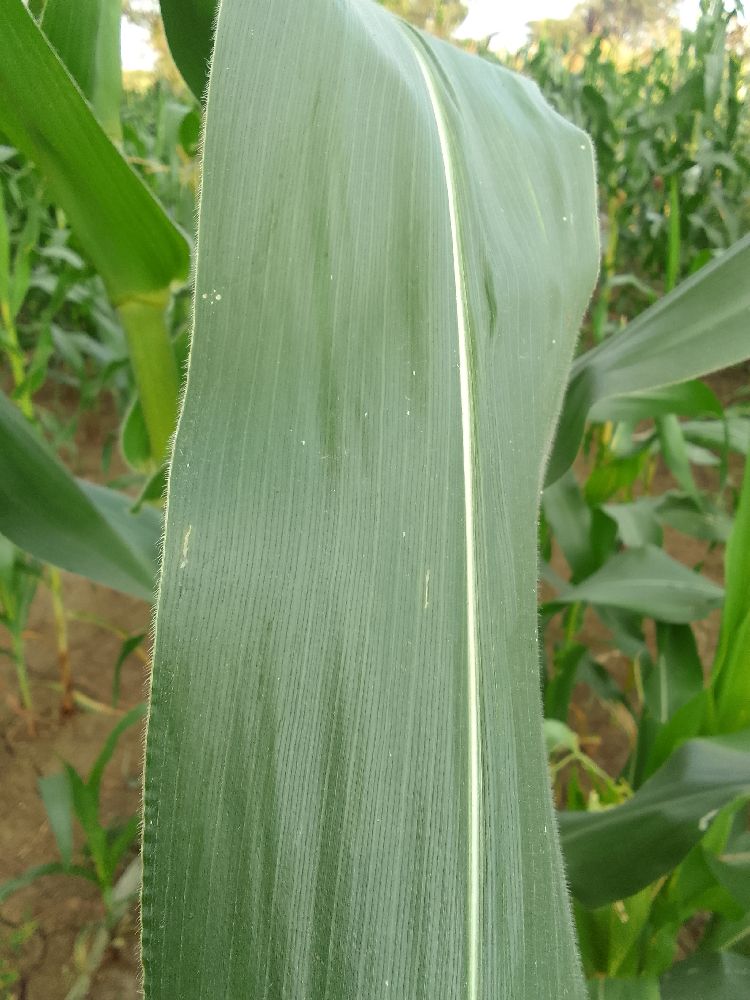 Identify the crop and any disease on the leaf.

maize, healthy
